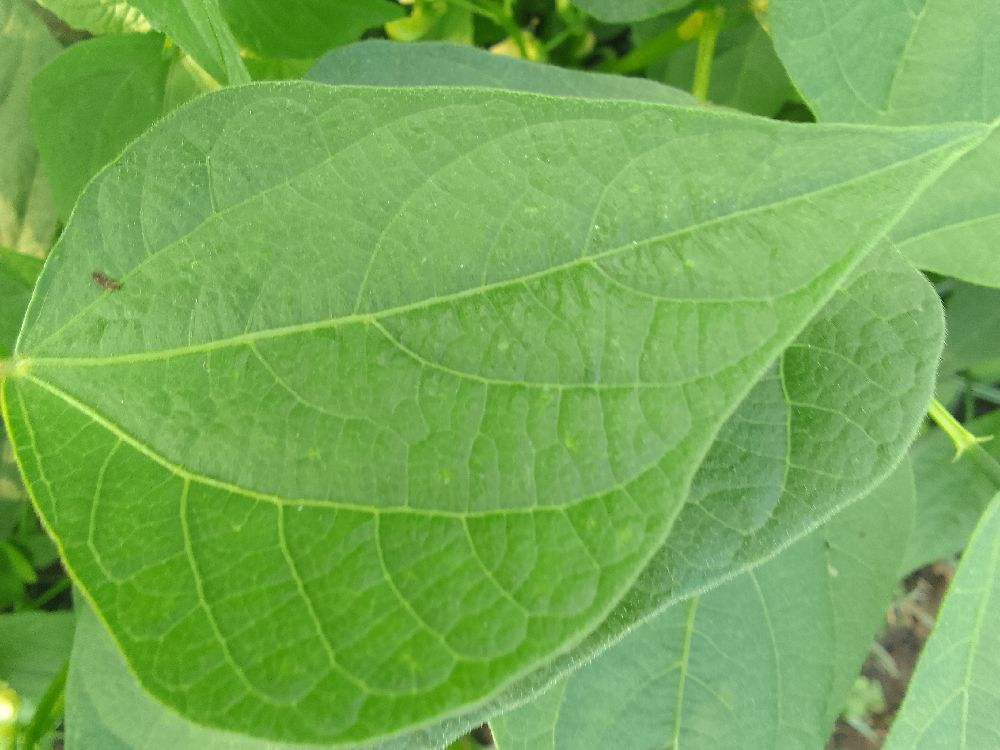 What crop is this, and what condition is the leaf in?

common bean, healthy
